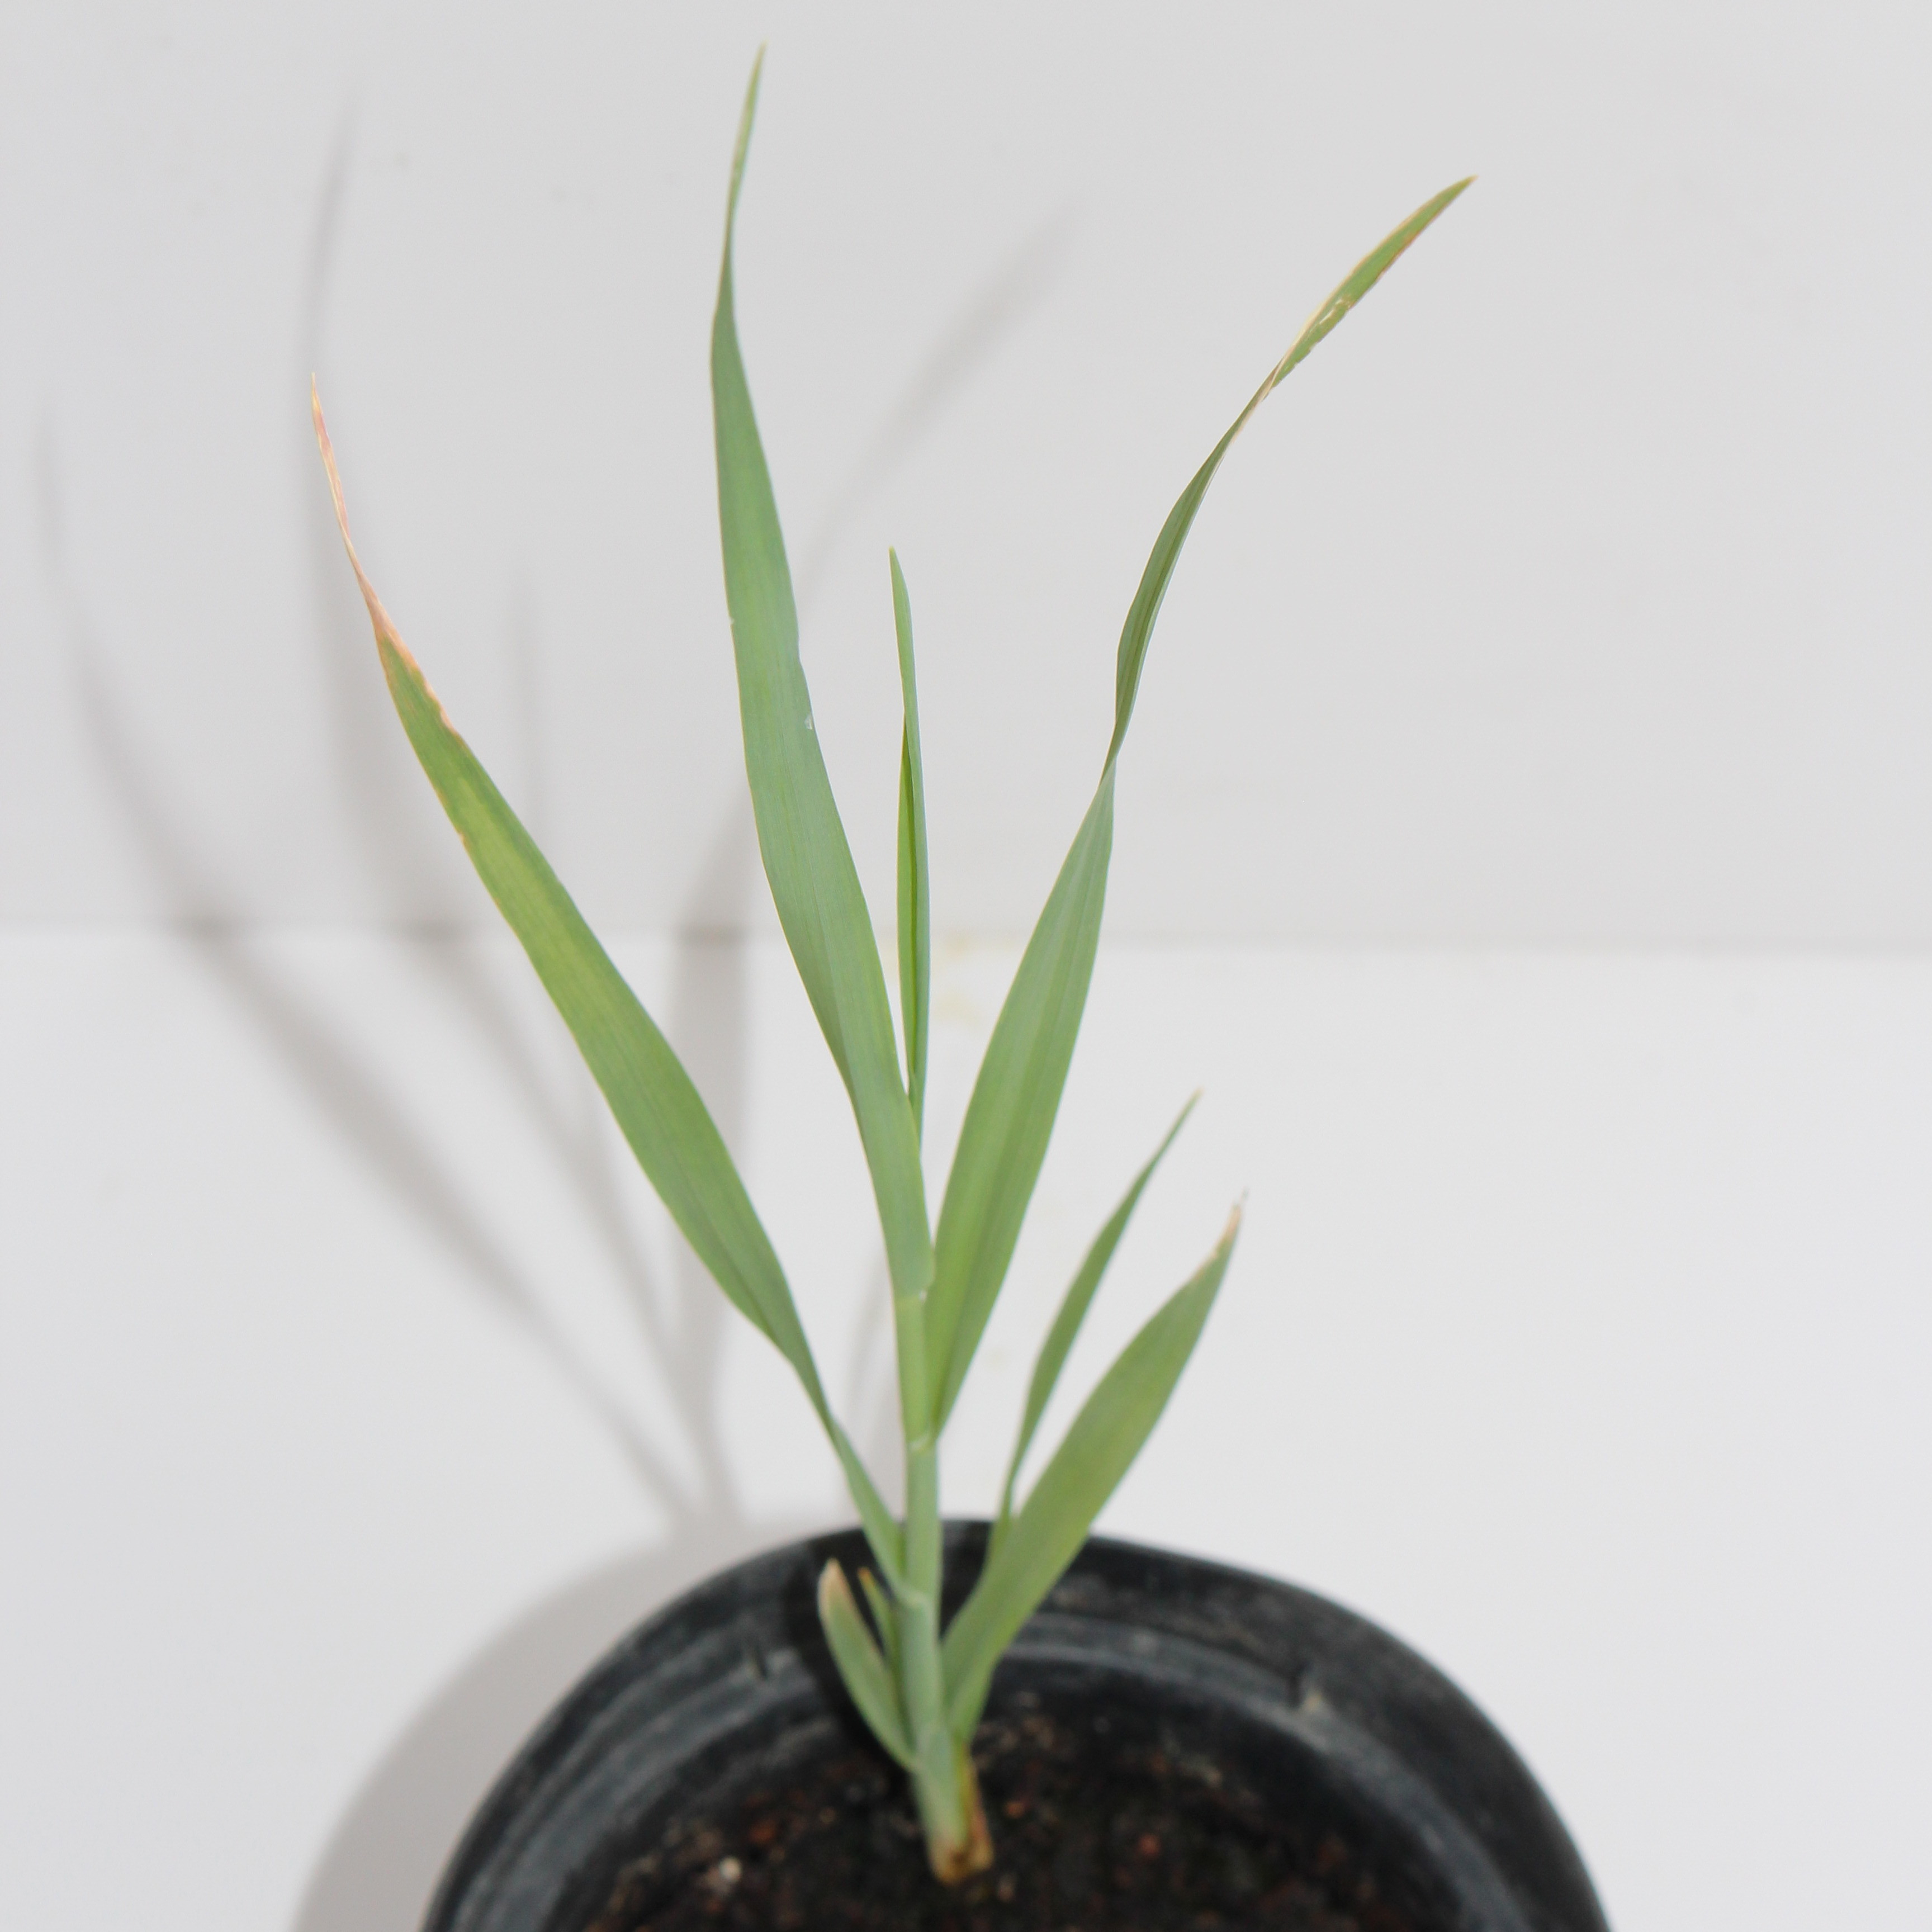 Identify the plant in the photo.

Avena sterilis
